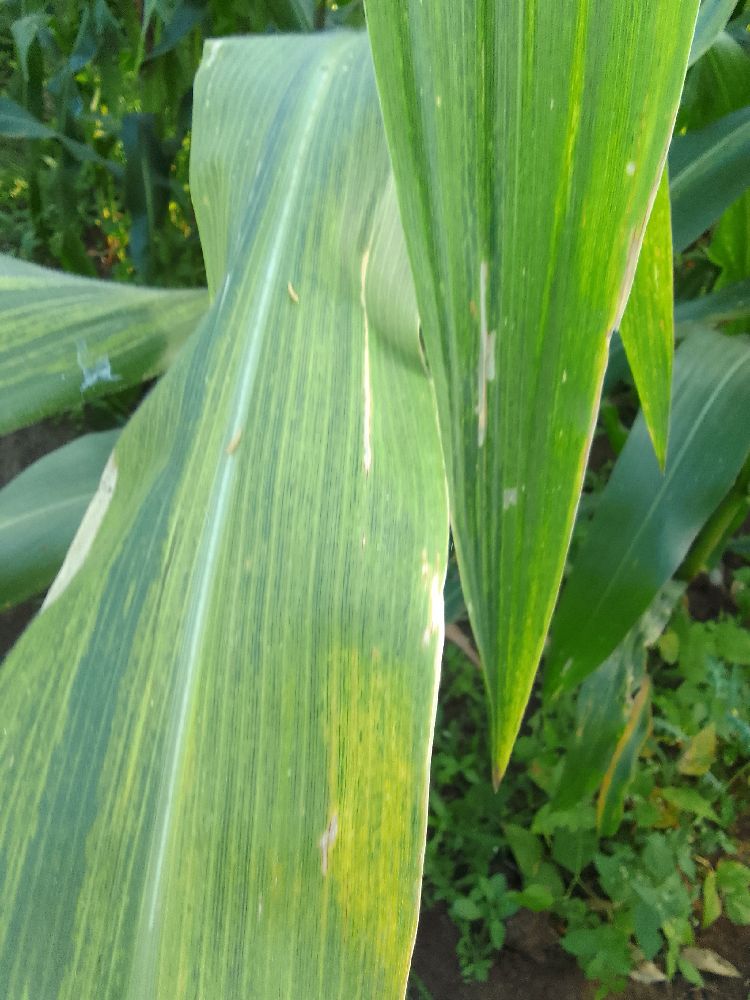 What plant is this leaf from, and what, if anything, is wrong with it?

maize, maize lethal necrosis
